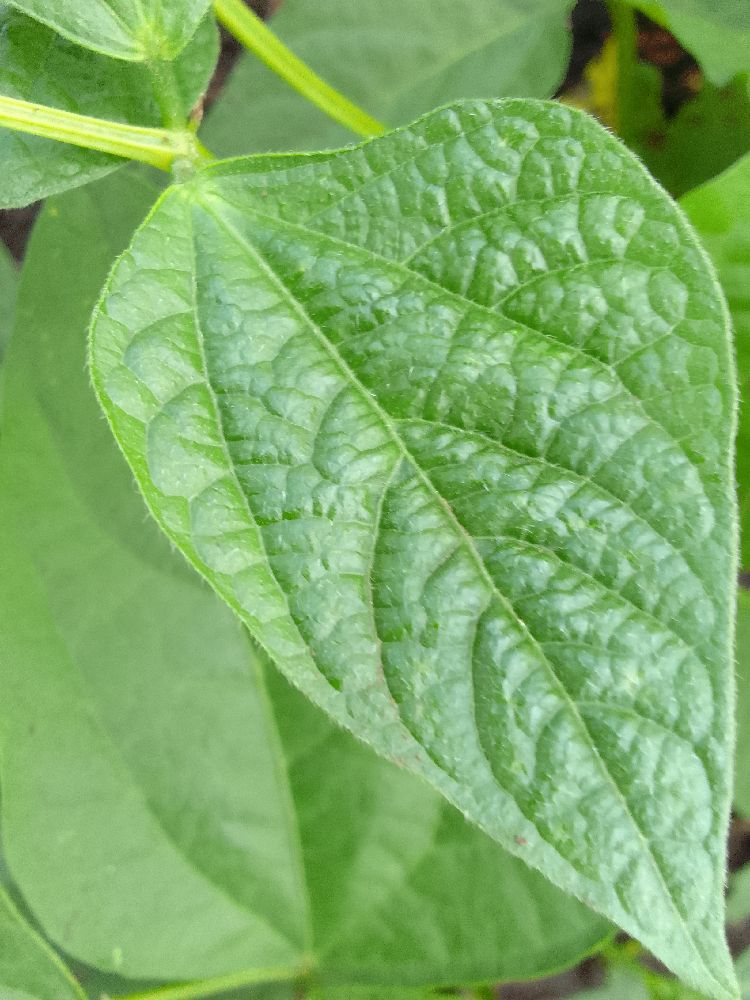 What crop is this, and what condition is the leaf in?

common bean, healthy
